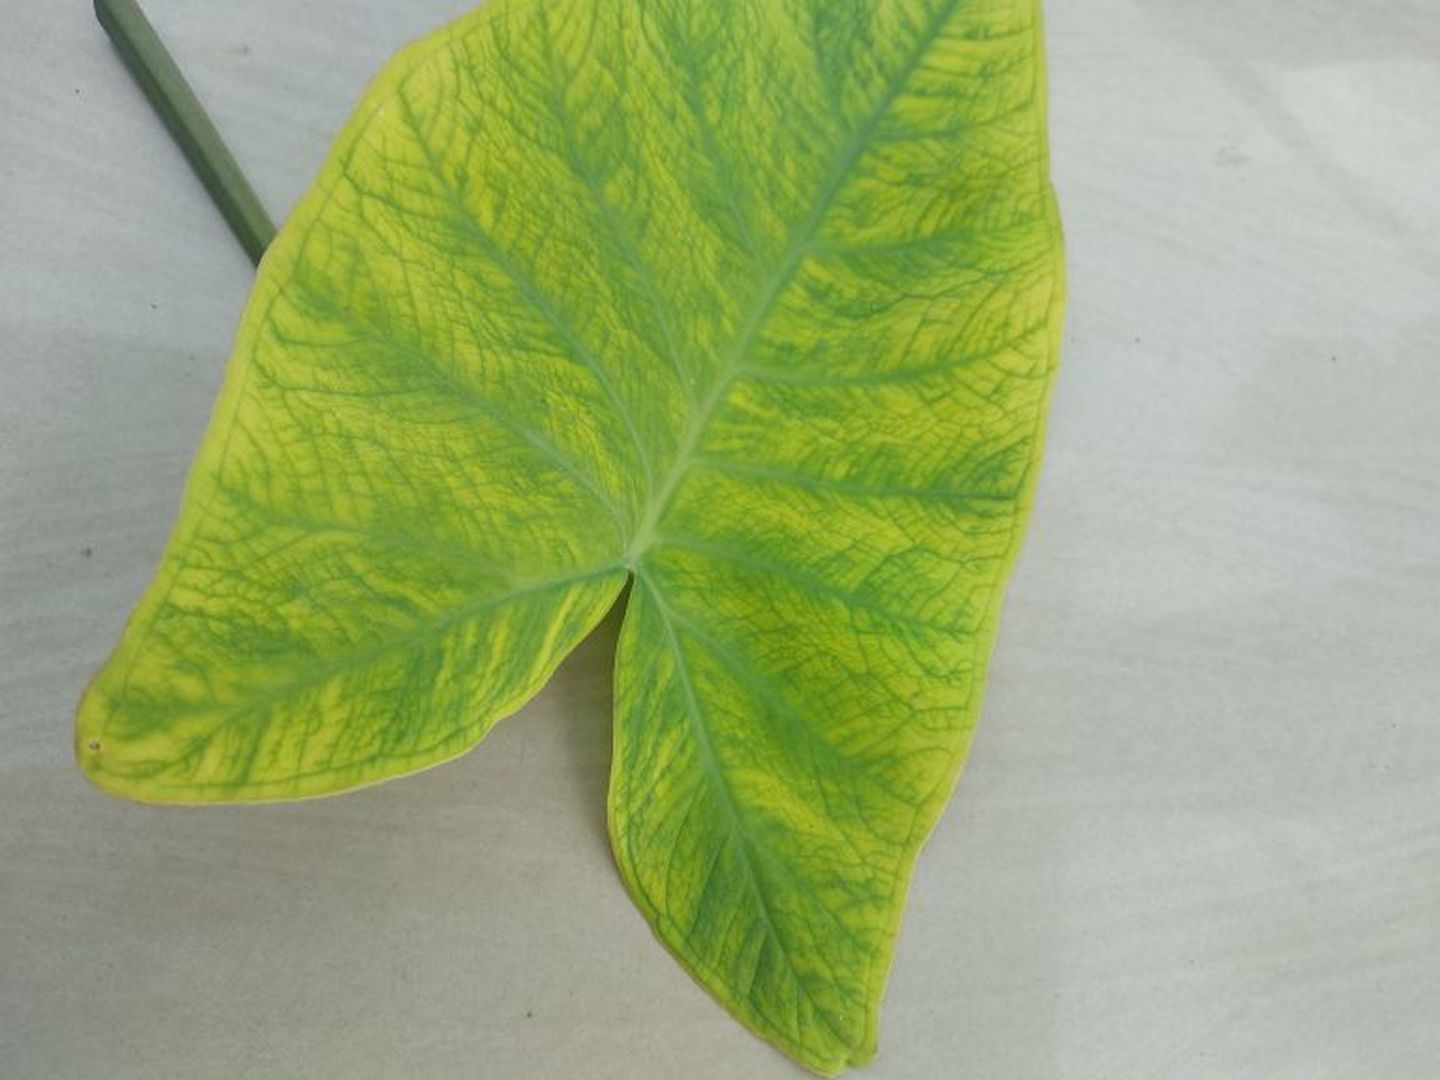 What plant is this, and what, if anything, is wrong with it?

taro, mosaic
